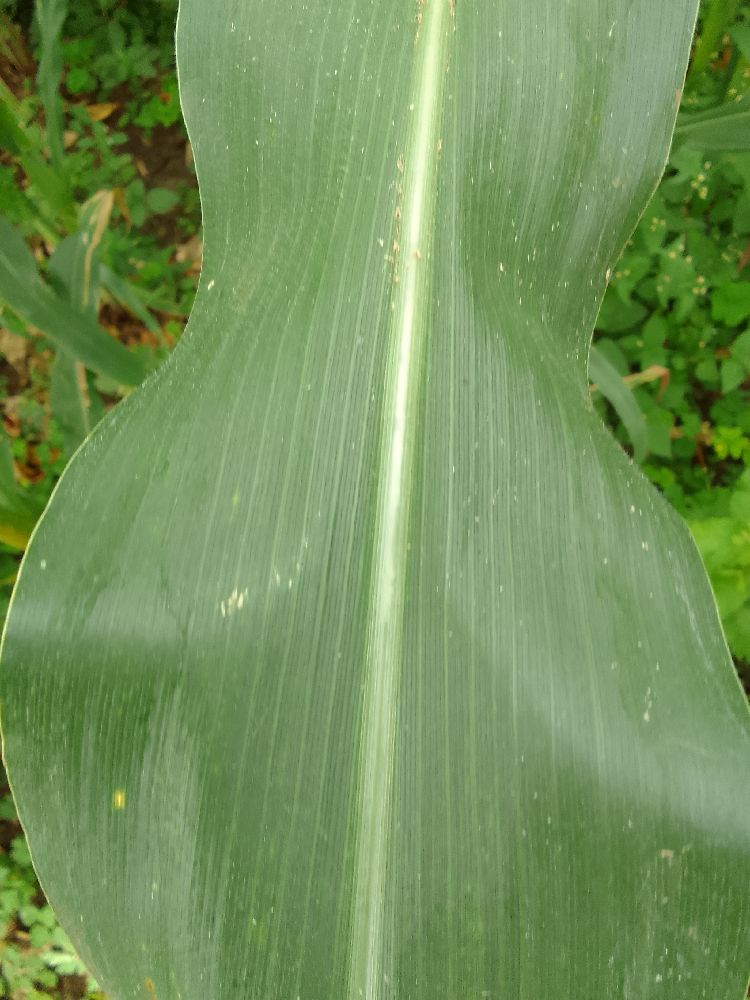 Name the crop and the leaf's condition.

maize, healthy
